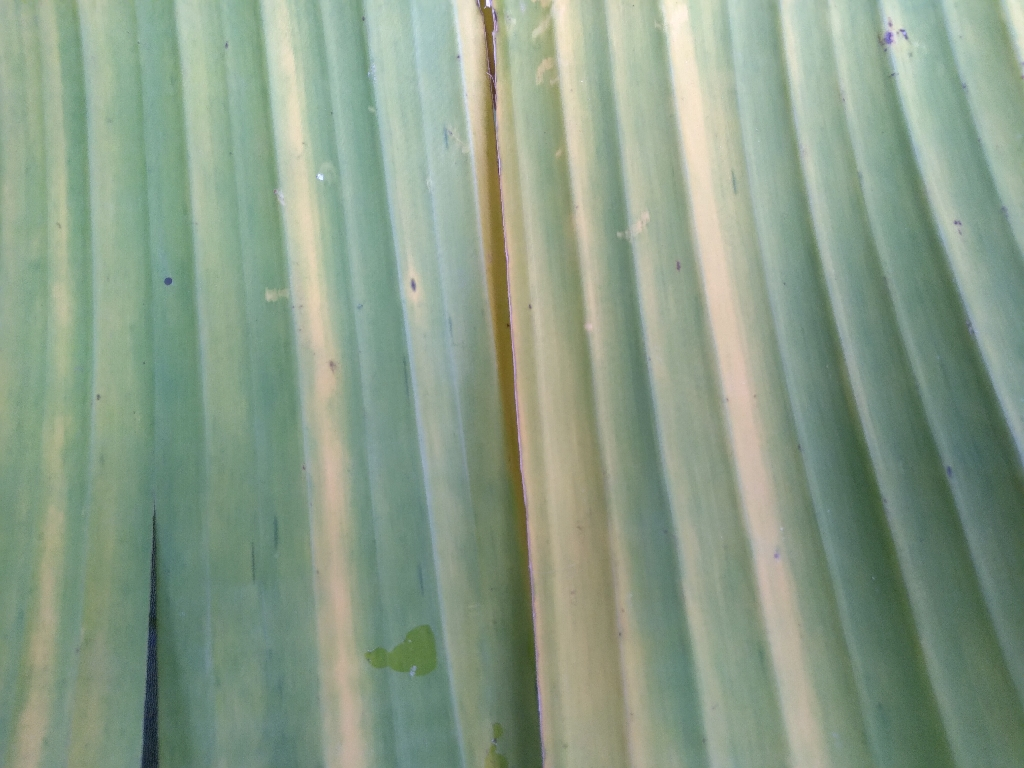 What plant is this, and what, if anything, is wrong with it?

banana, fusarium wilt race 1
